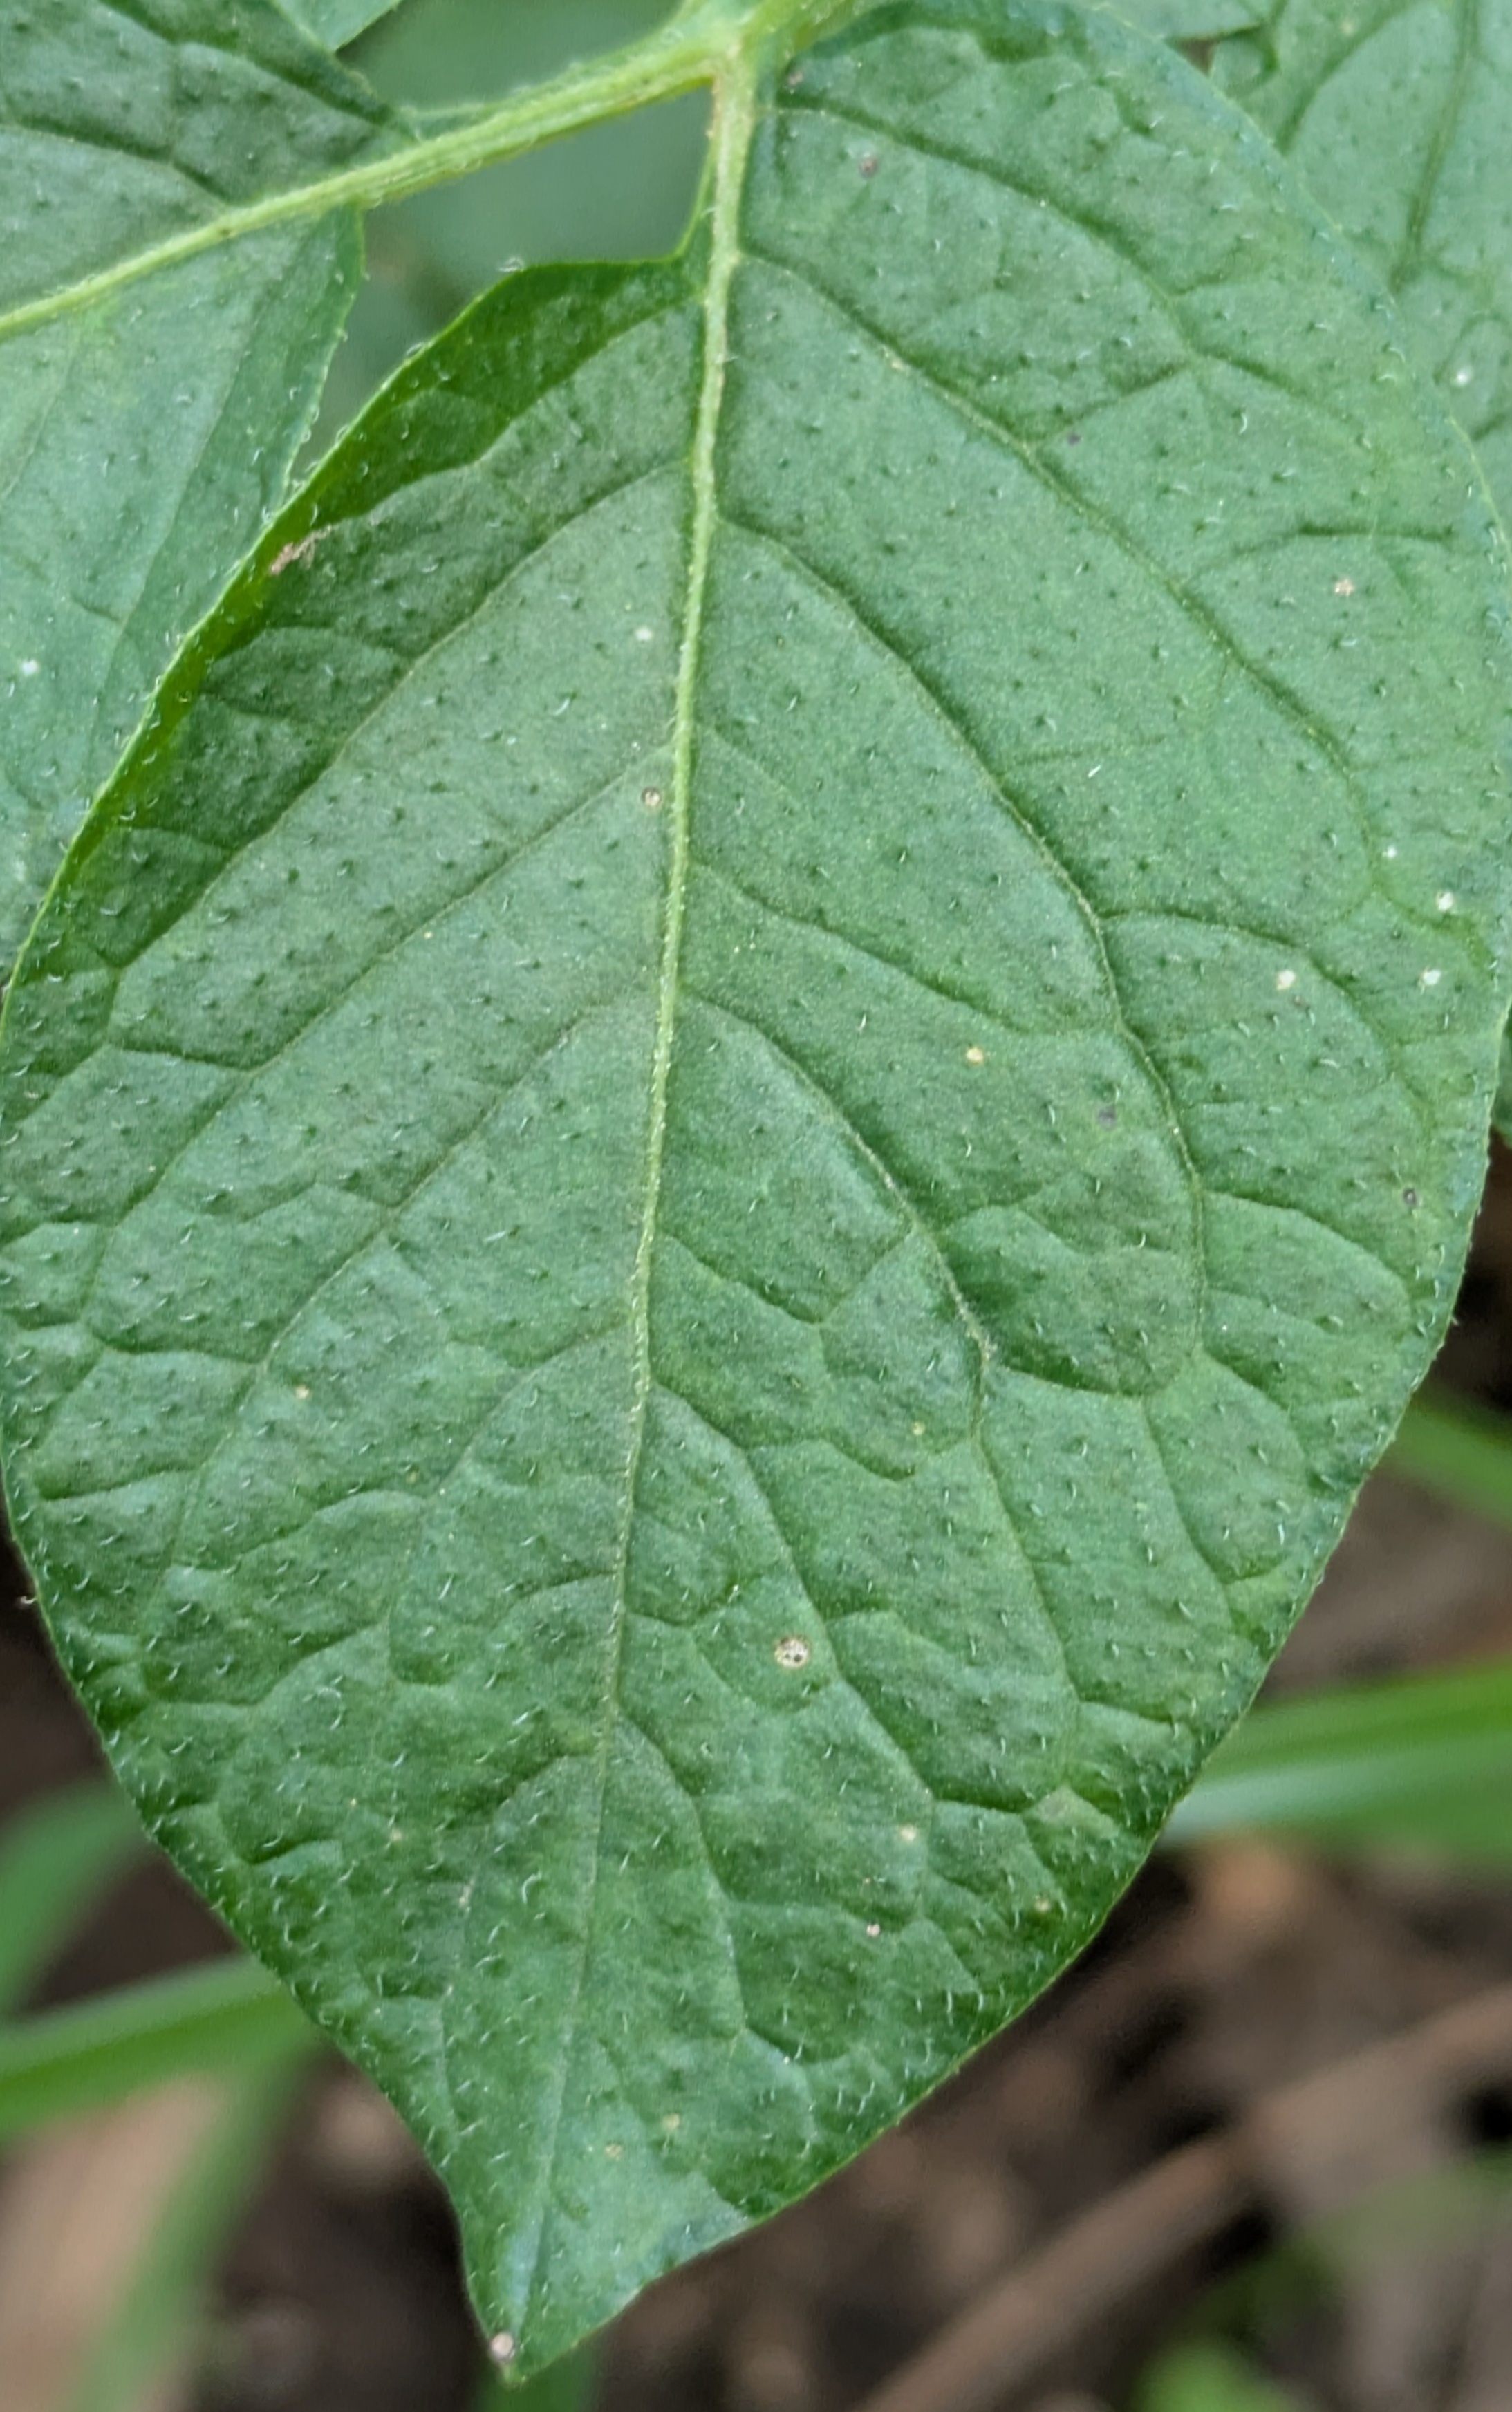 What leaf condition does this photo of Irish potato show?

healthy
